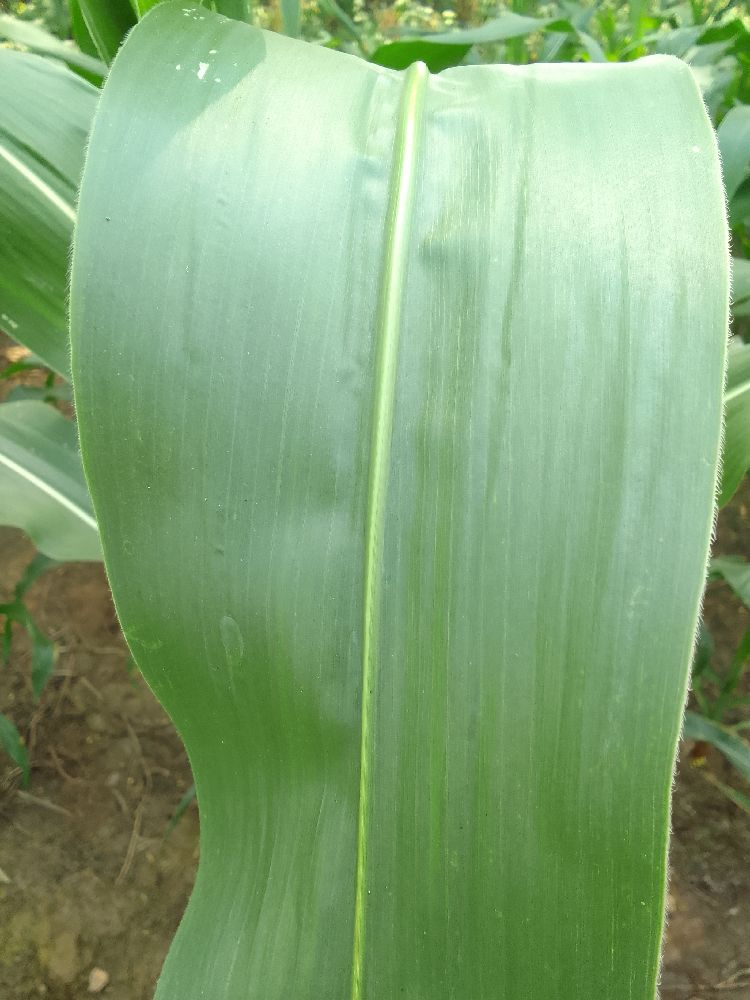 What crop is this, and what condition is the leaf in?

maize, healthy
